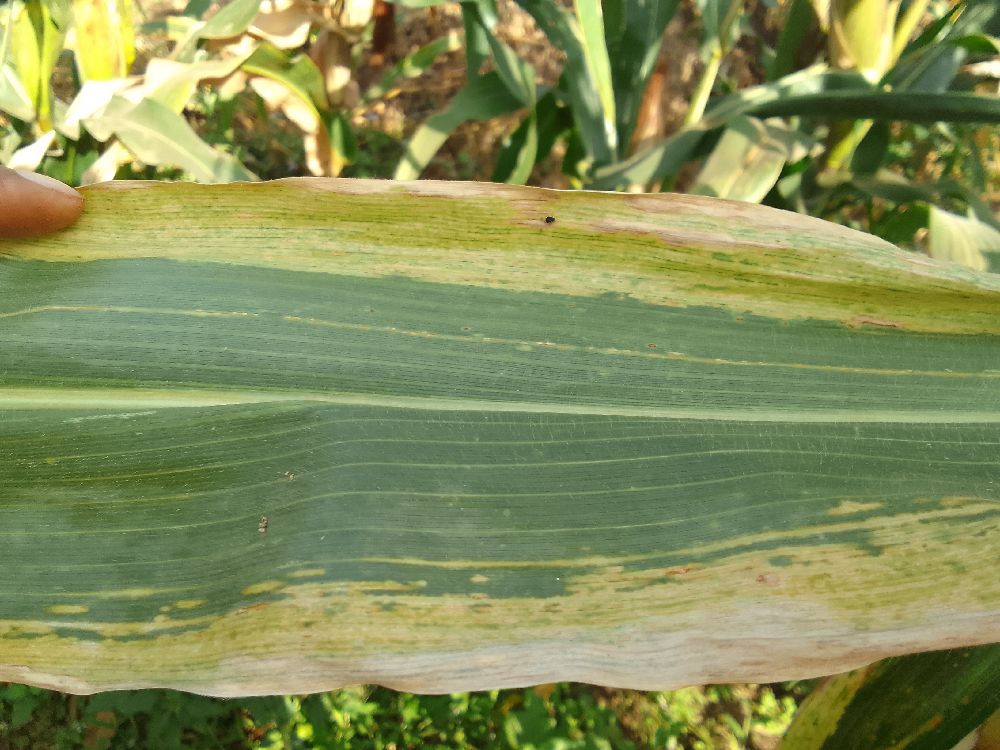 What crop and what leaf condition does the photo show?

maize, maize lethal necrosis
